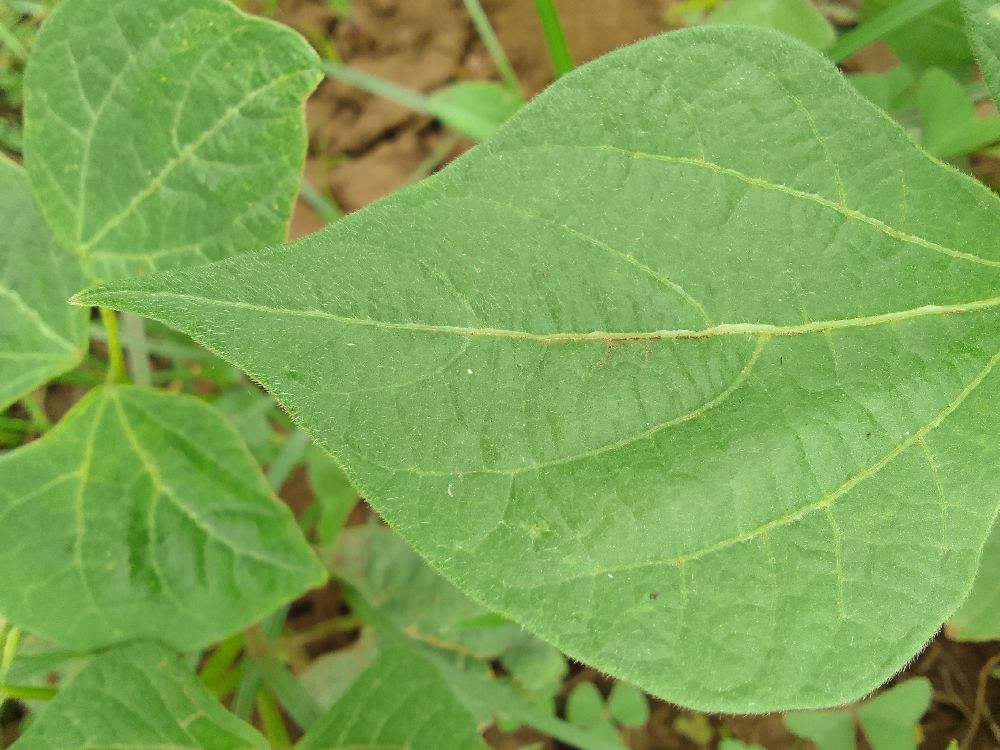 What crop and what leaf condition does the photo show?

common bean, healthy
